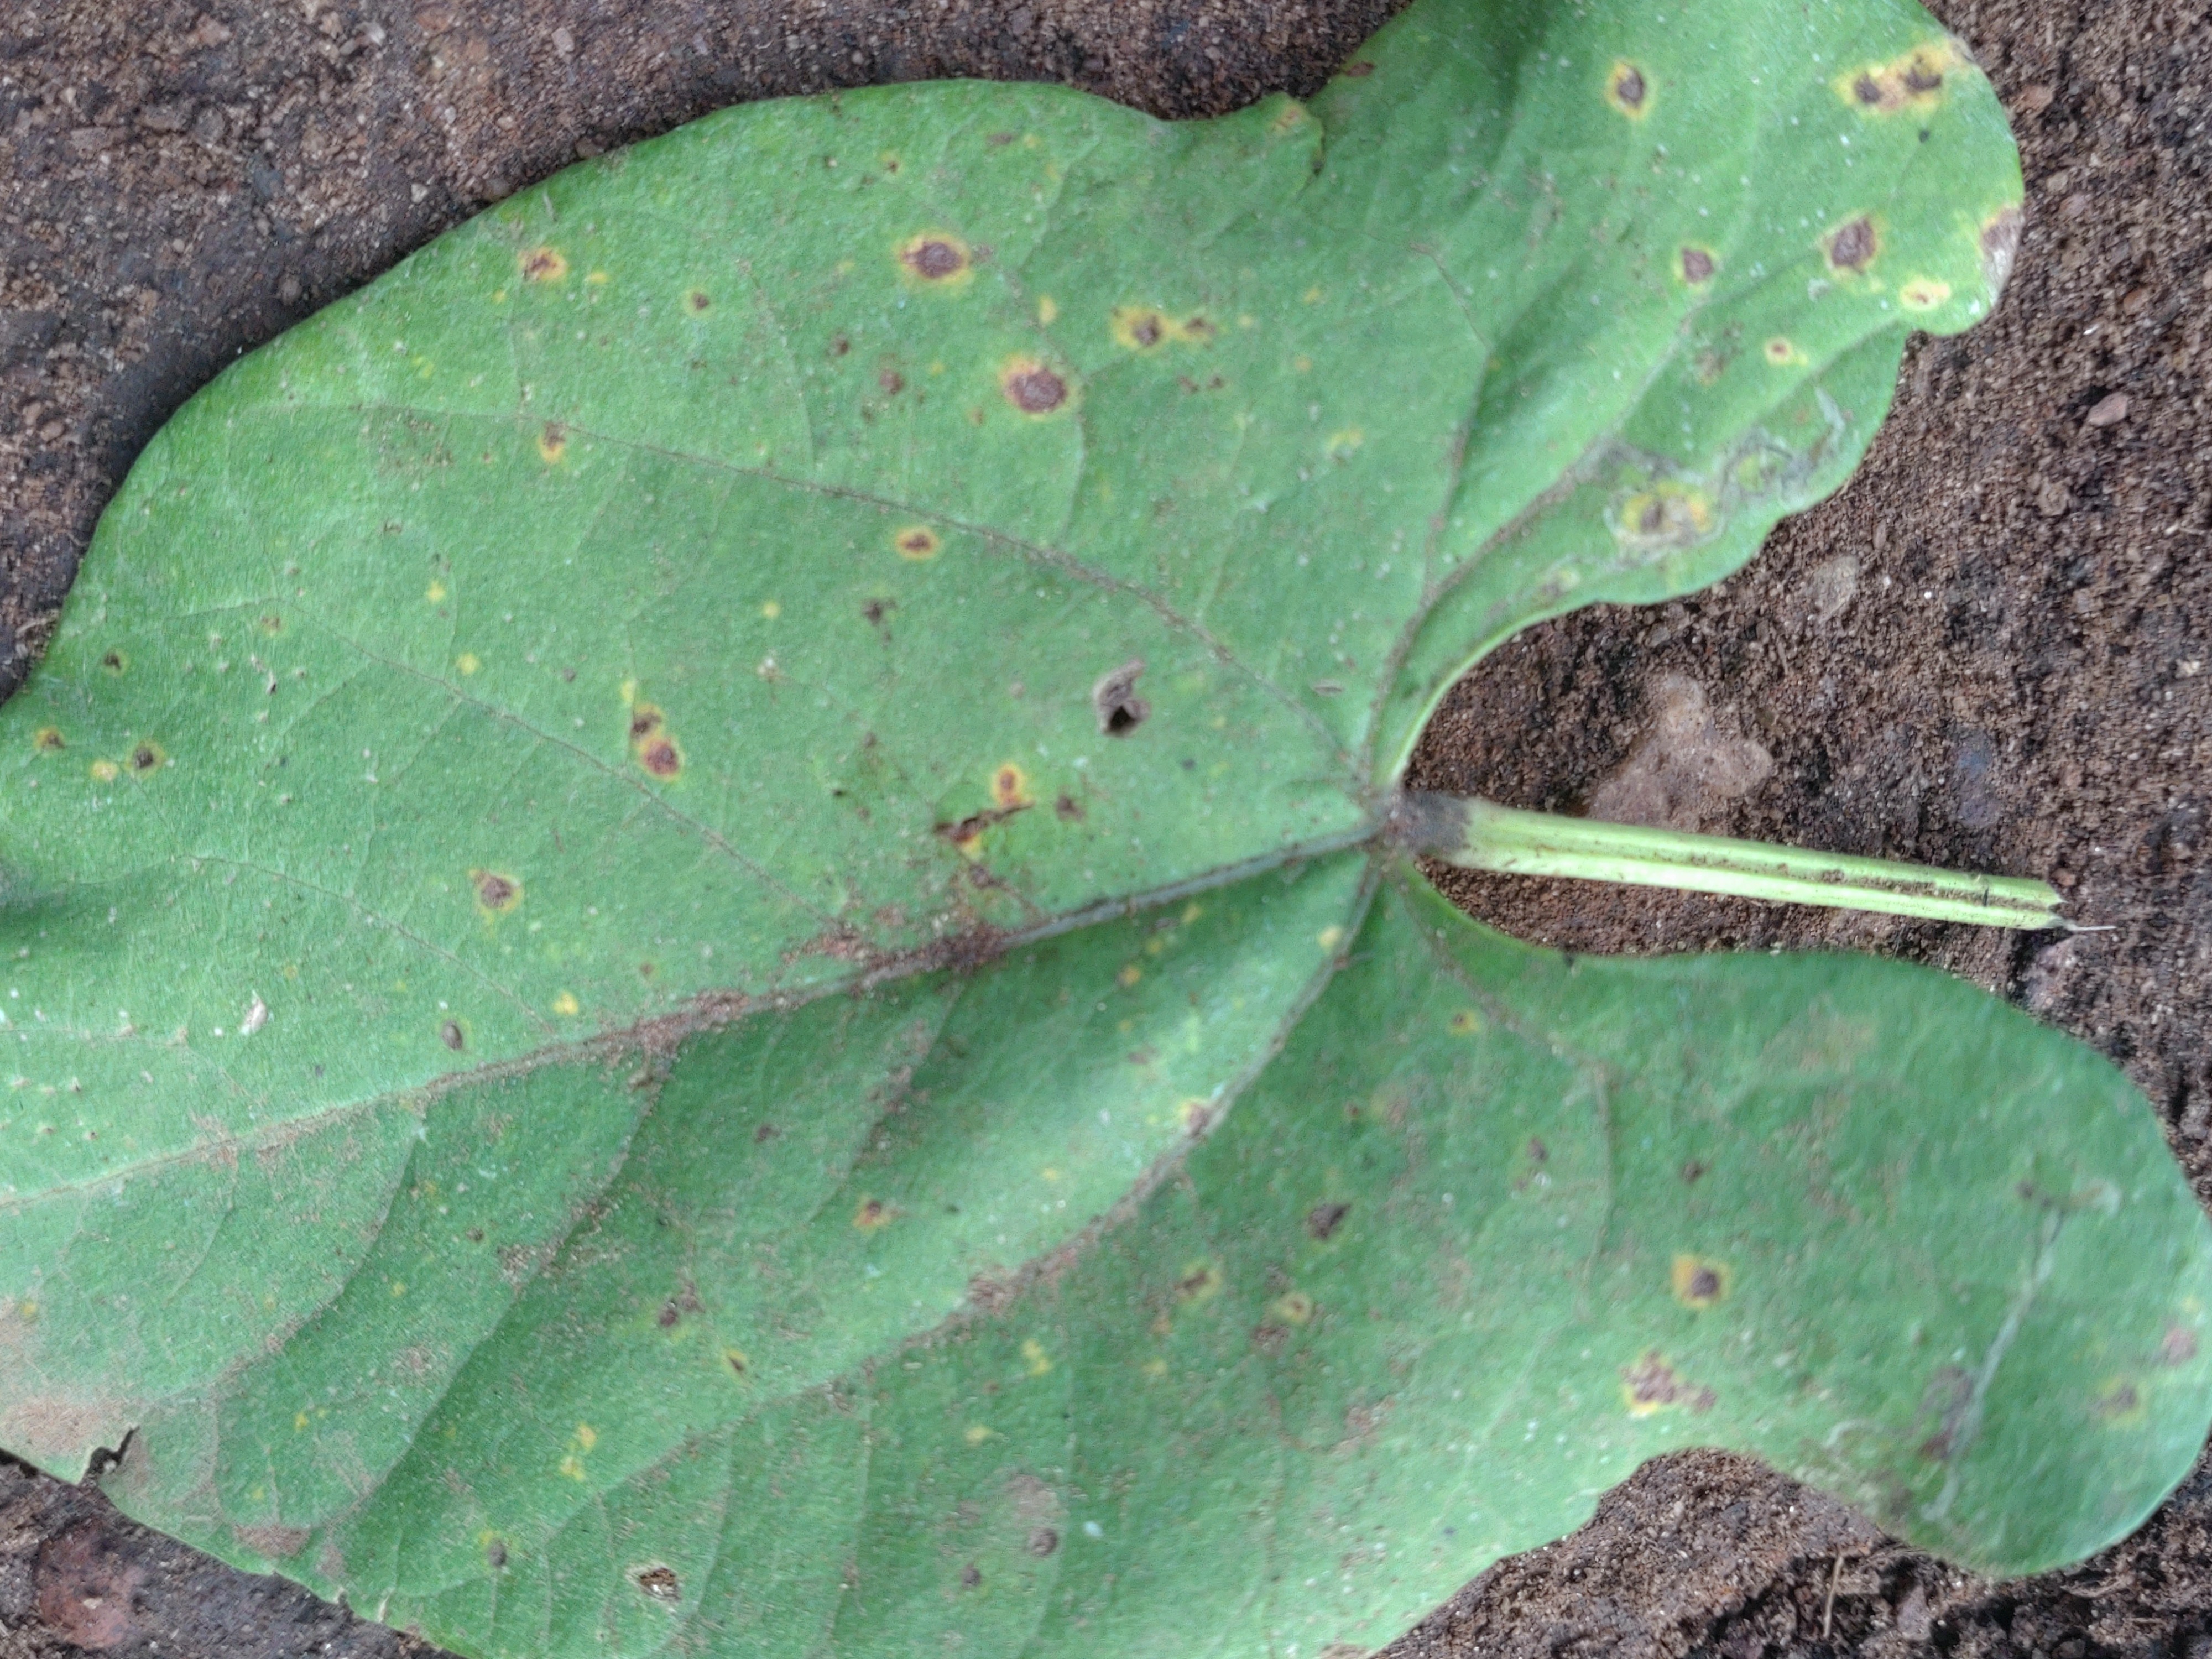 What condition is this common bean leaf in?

anthracnose
